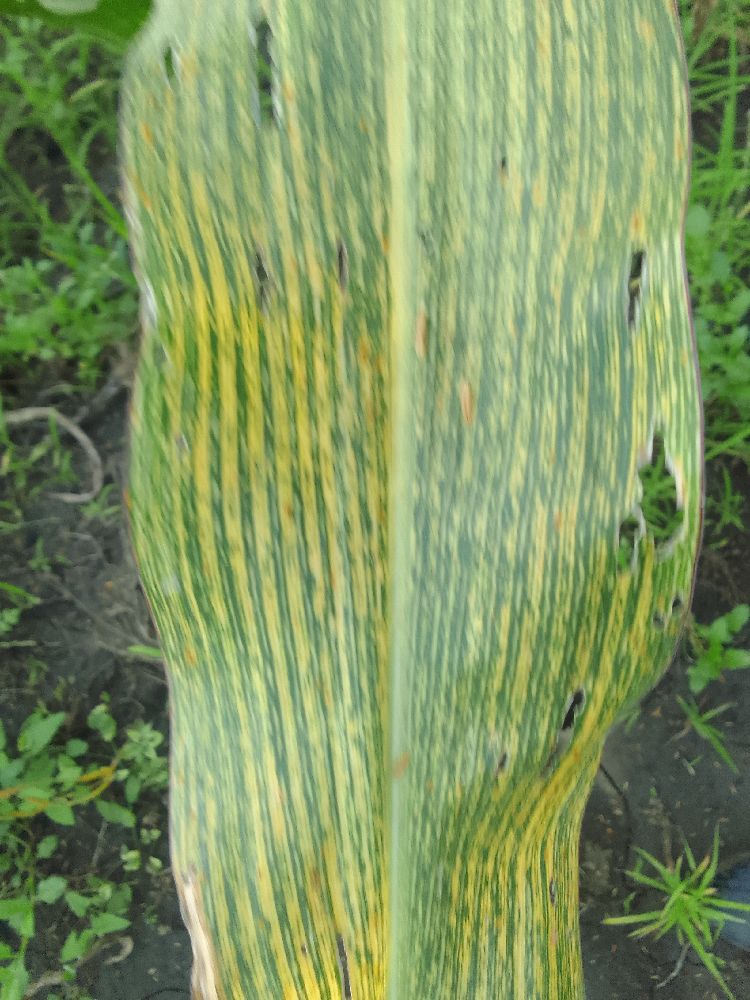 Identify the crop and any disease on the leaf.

maize, maize streak virus
